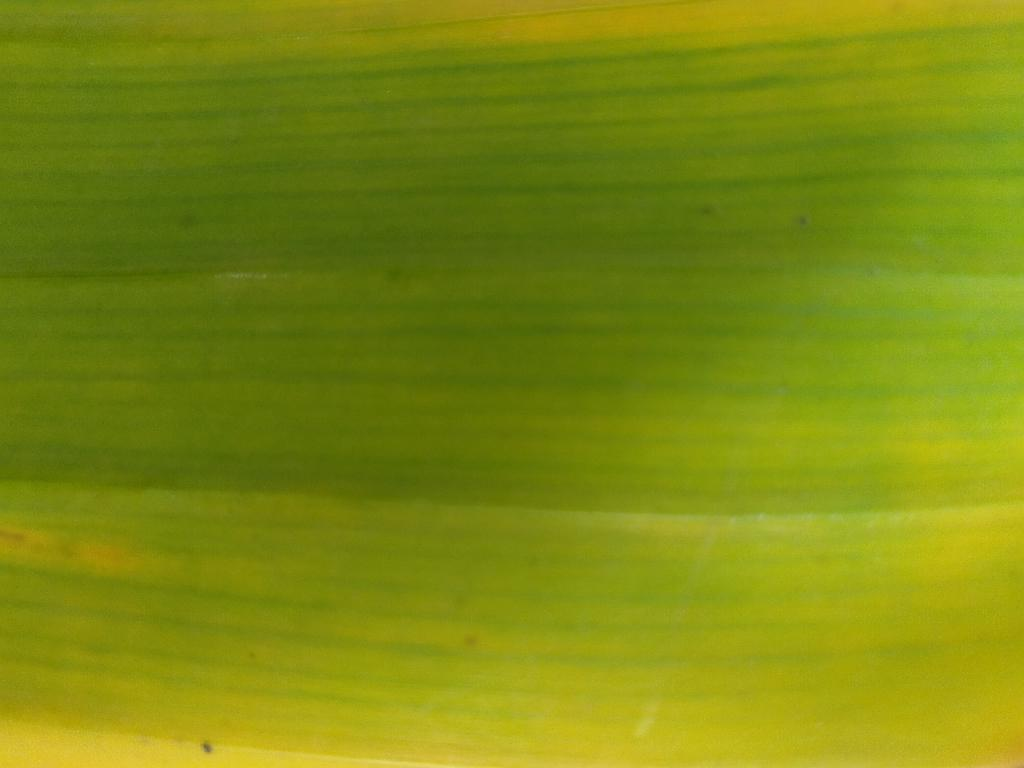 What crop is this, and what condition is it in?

banana, fusarium wilt race 1
